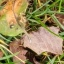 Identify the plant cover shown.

grass
